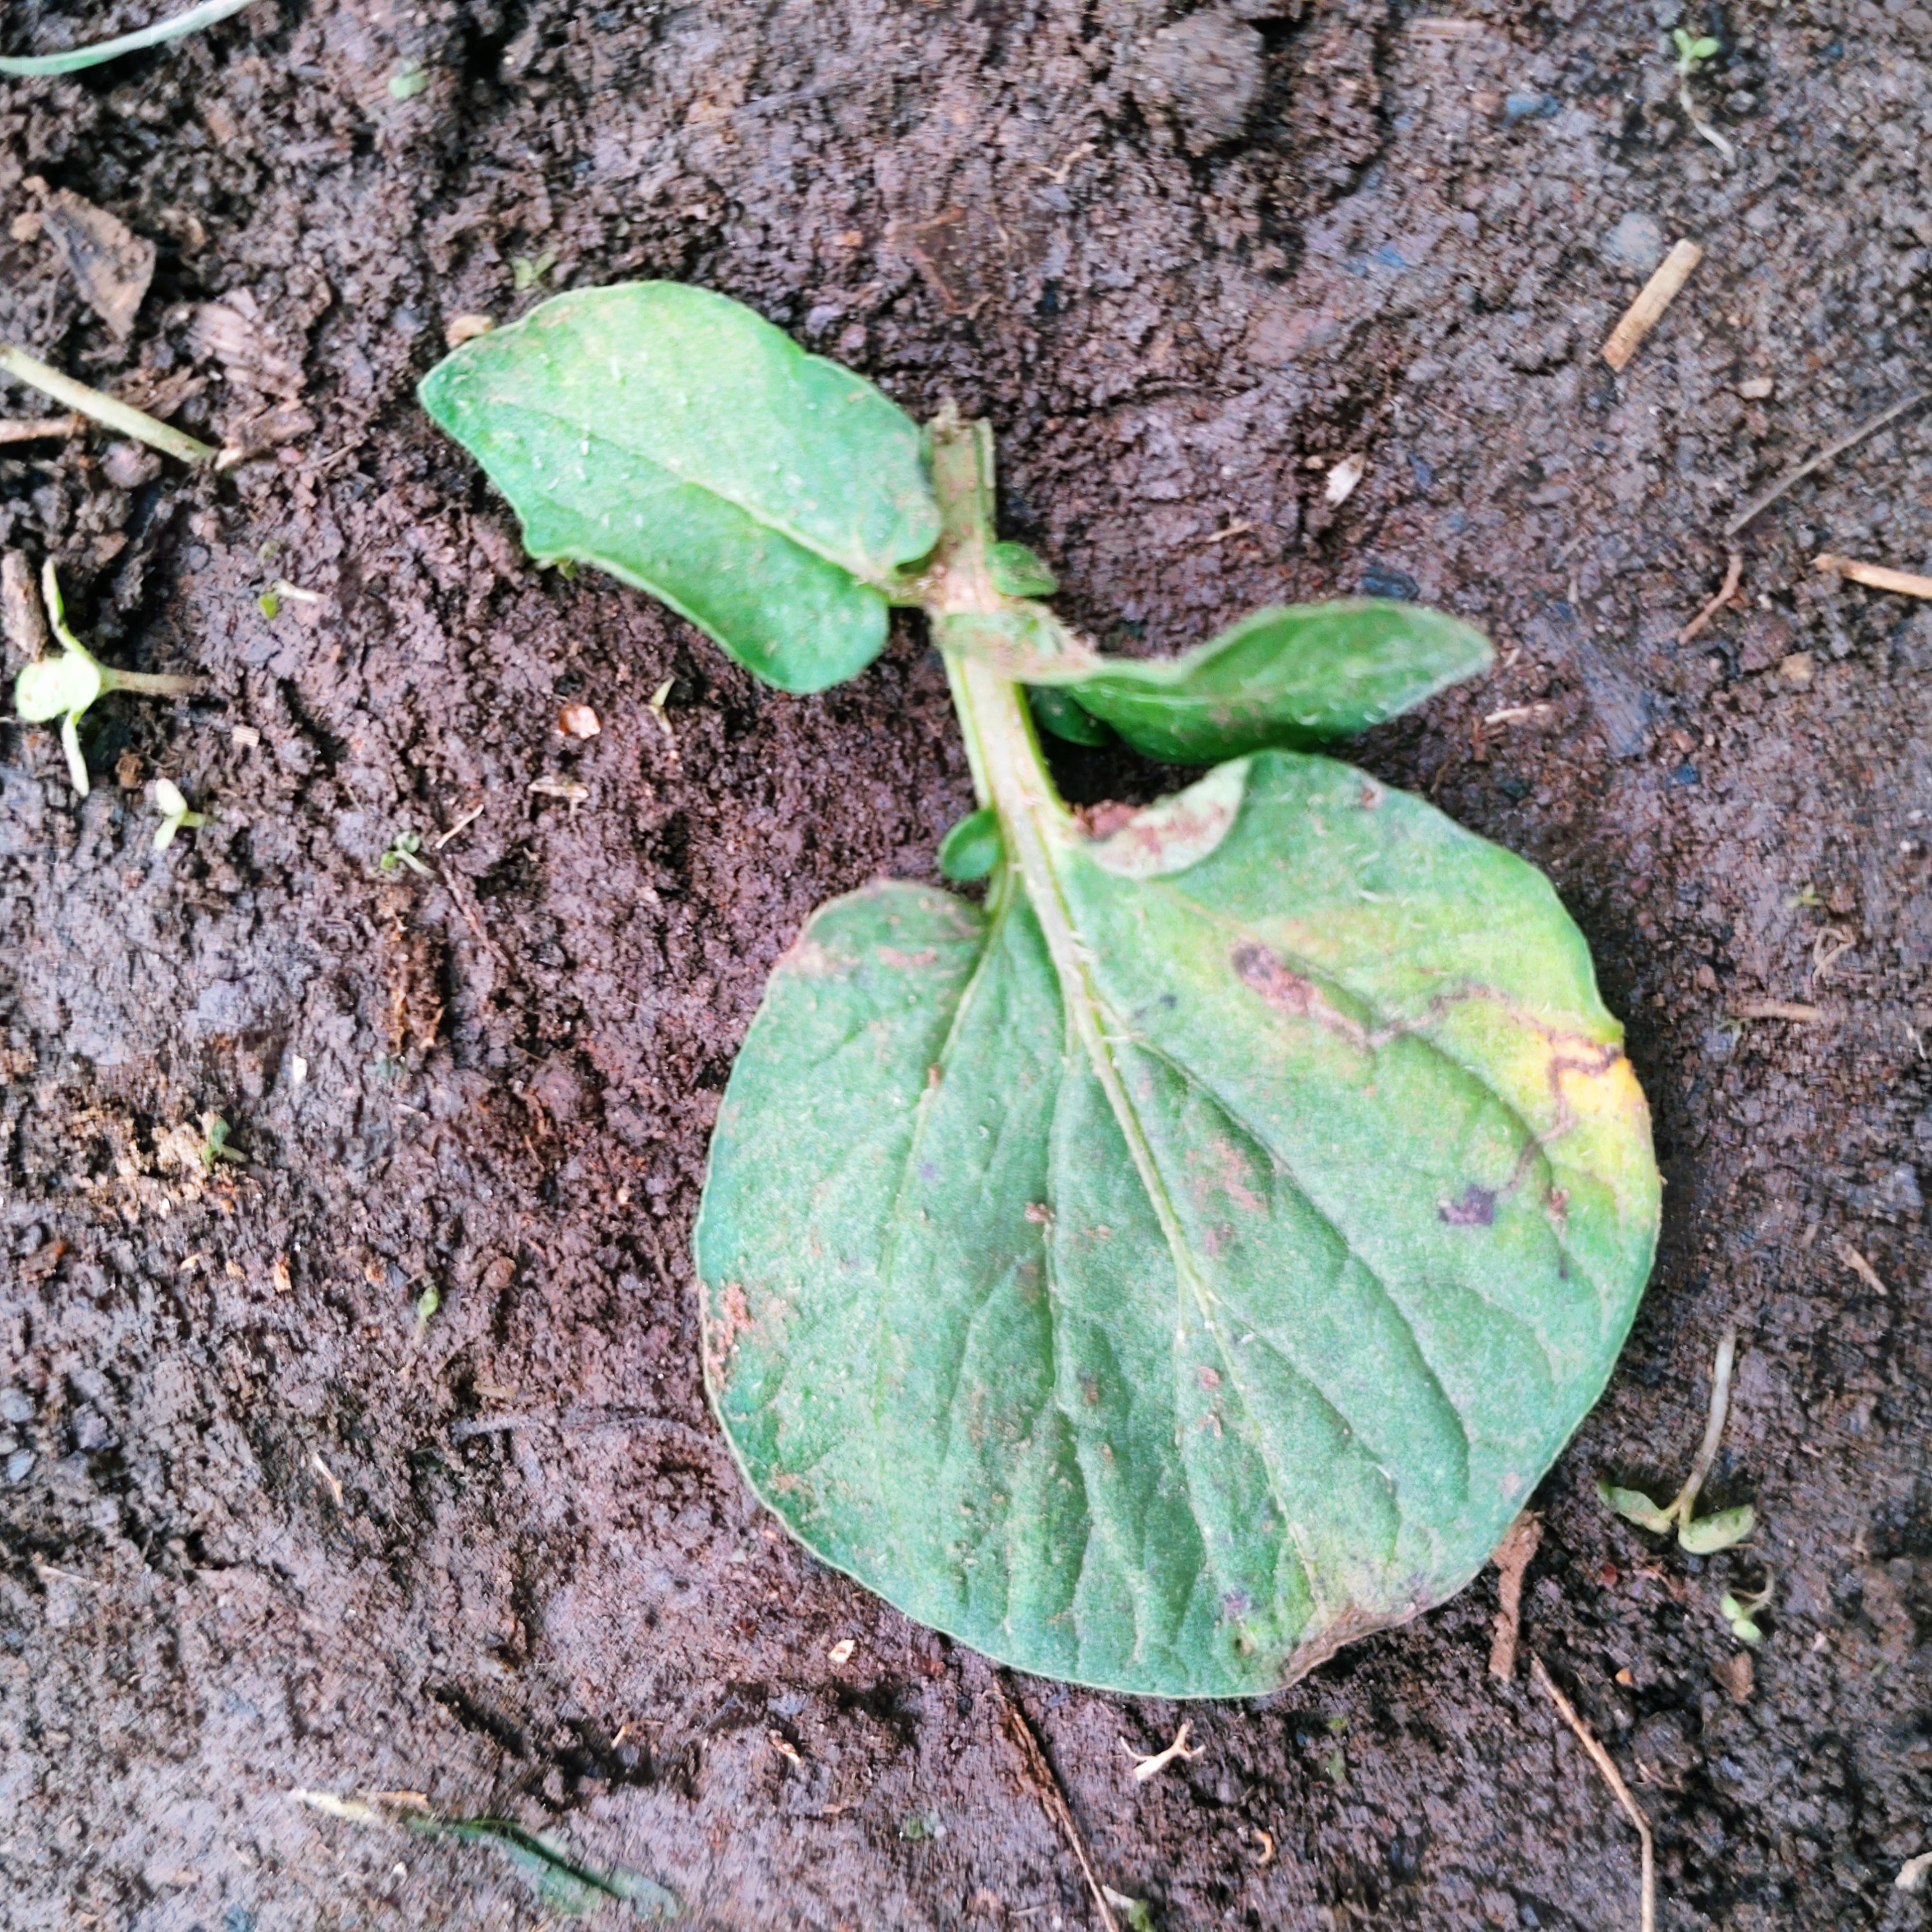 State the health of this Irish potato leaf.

late blight
